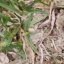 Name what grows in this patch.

grass
